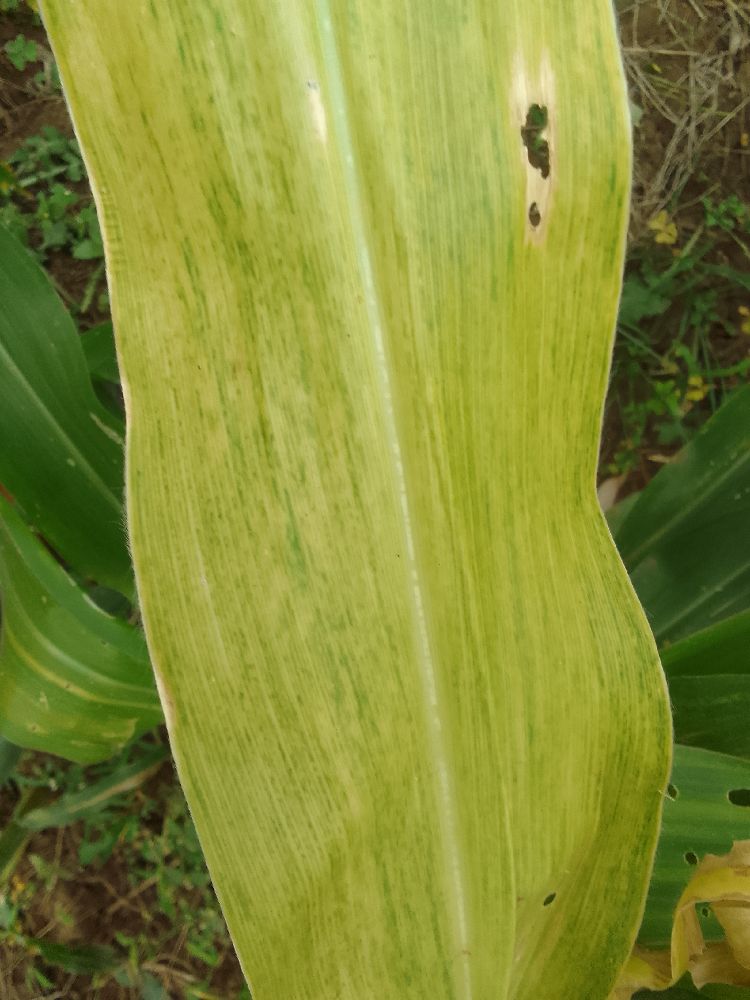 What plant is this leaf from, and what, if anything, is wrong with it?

maize, maize lethal necrosis
